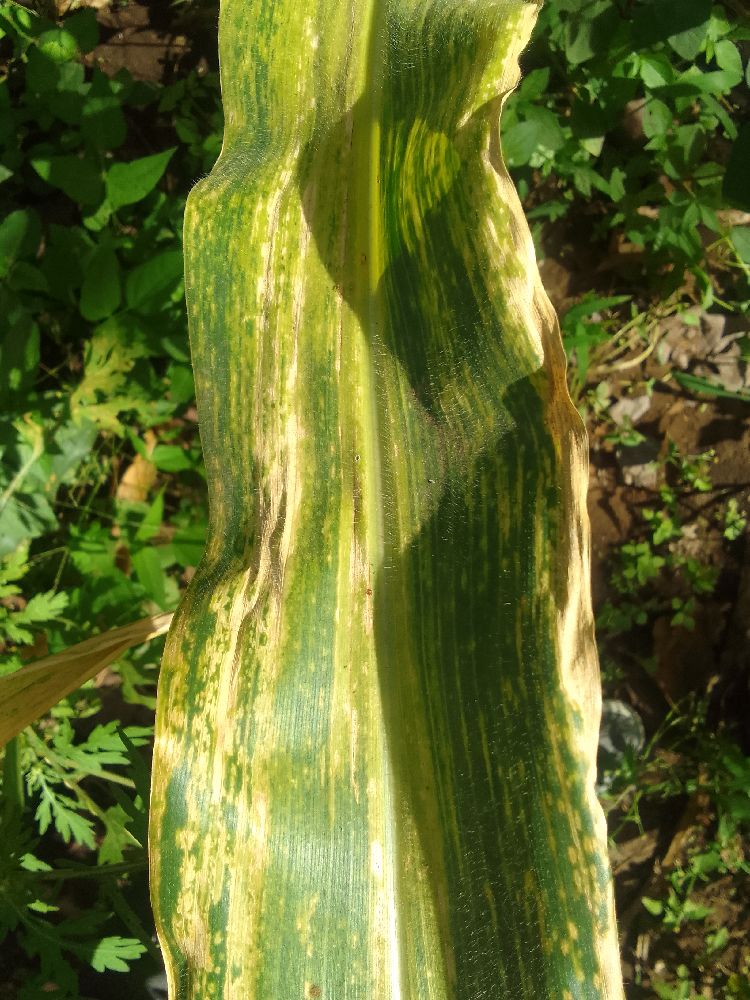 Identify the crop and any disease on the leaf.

maize, maize lethal necrosis
